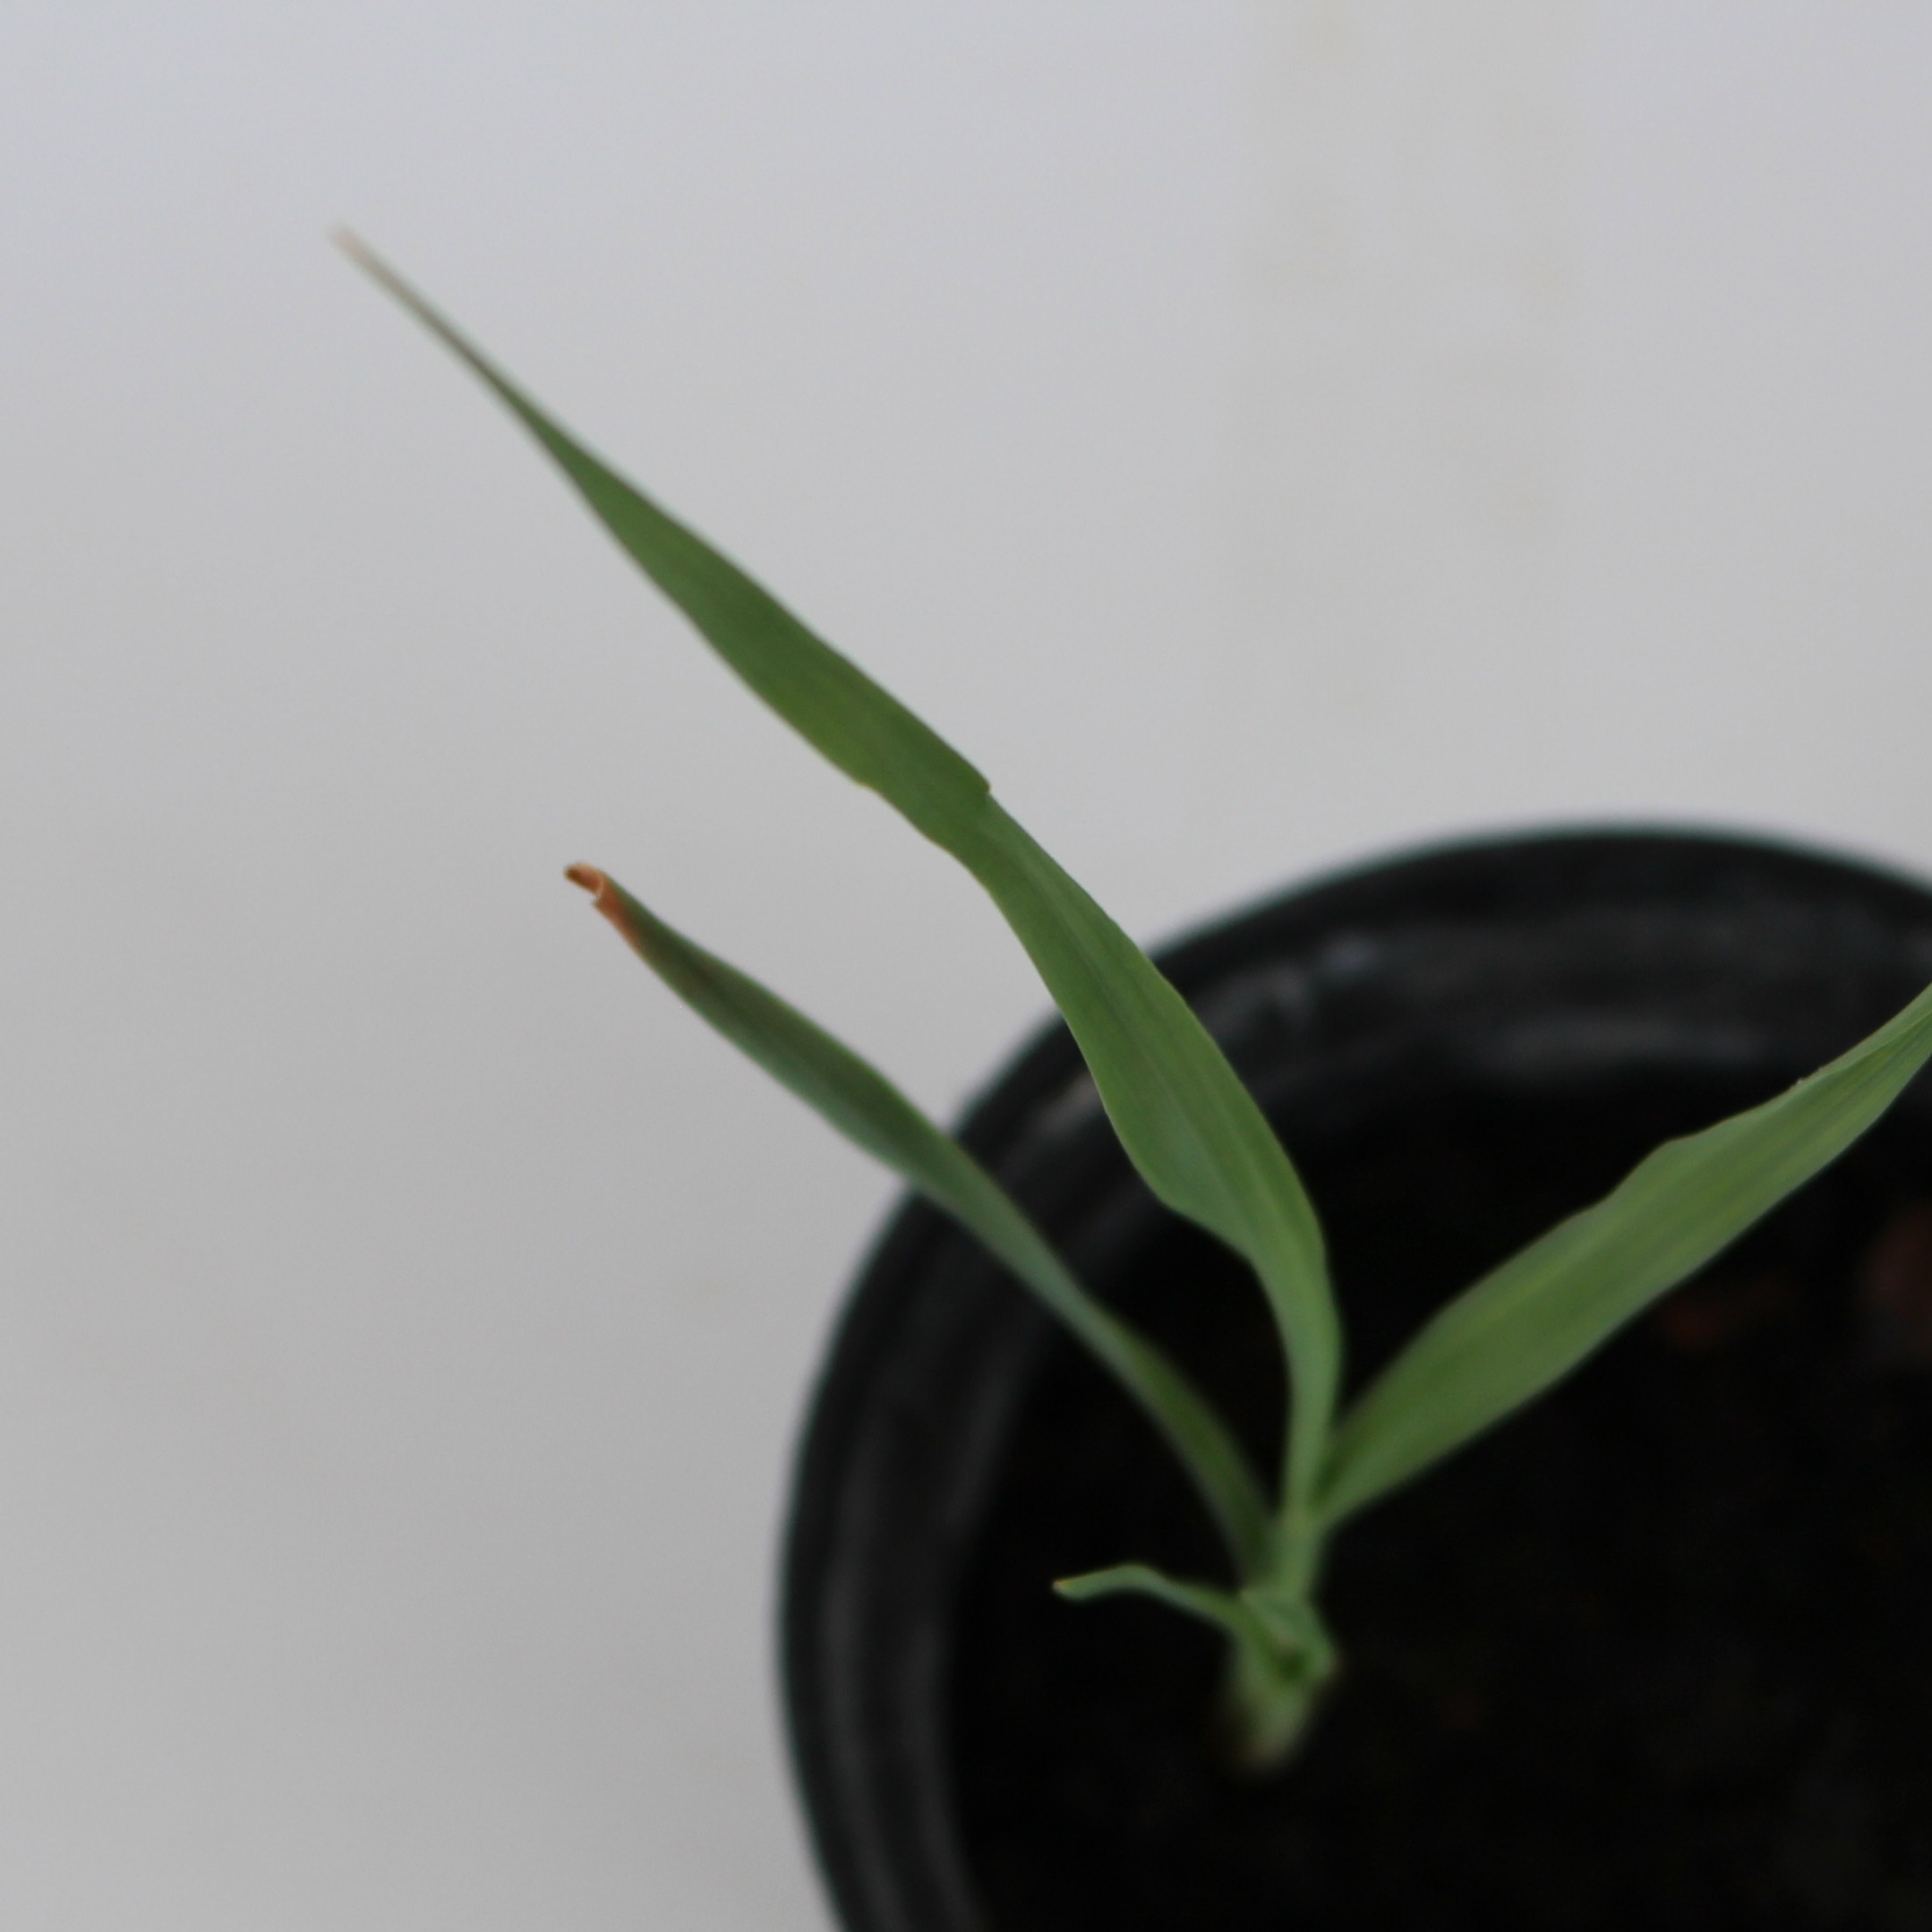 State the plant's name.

Avena sterilis
